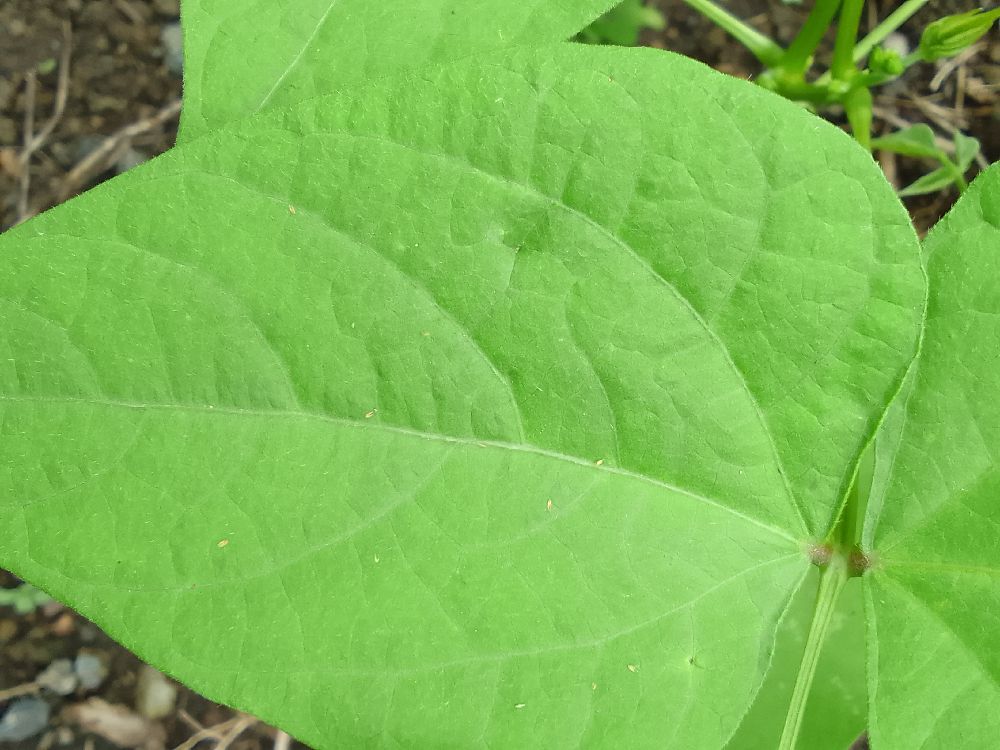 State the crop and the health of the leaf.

common bean, healthy
